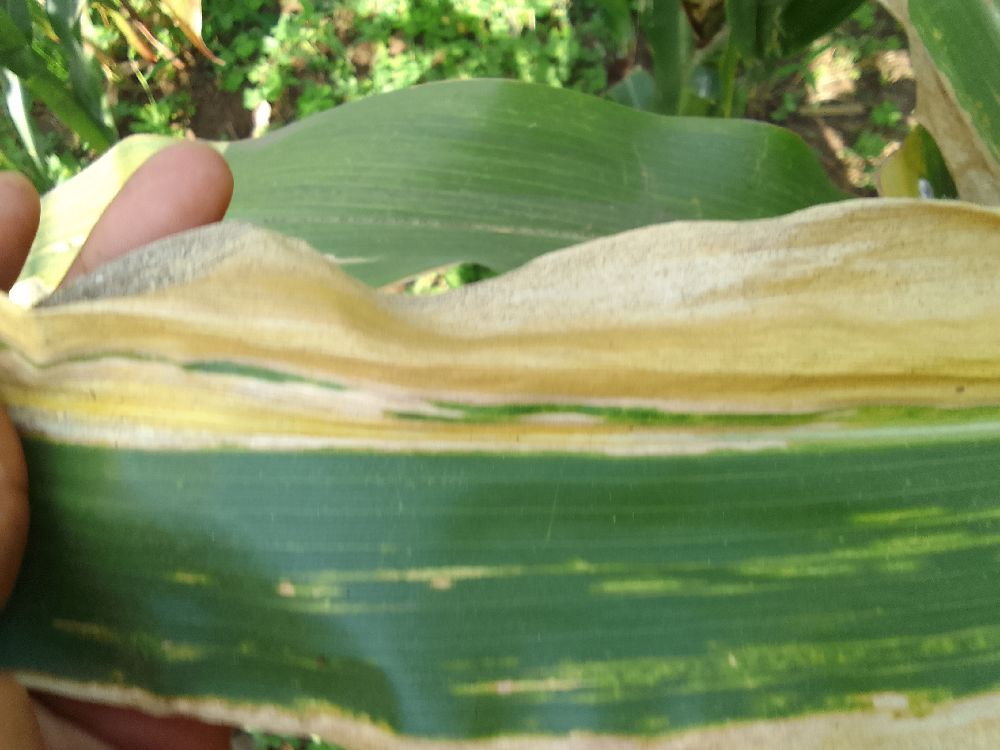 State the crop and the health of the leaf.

maize, maize lethal necrosis
